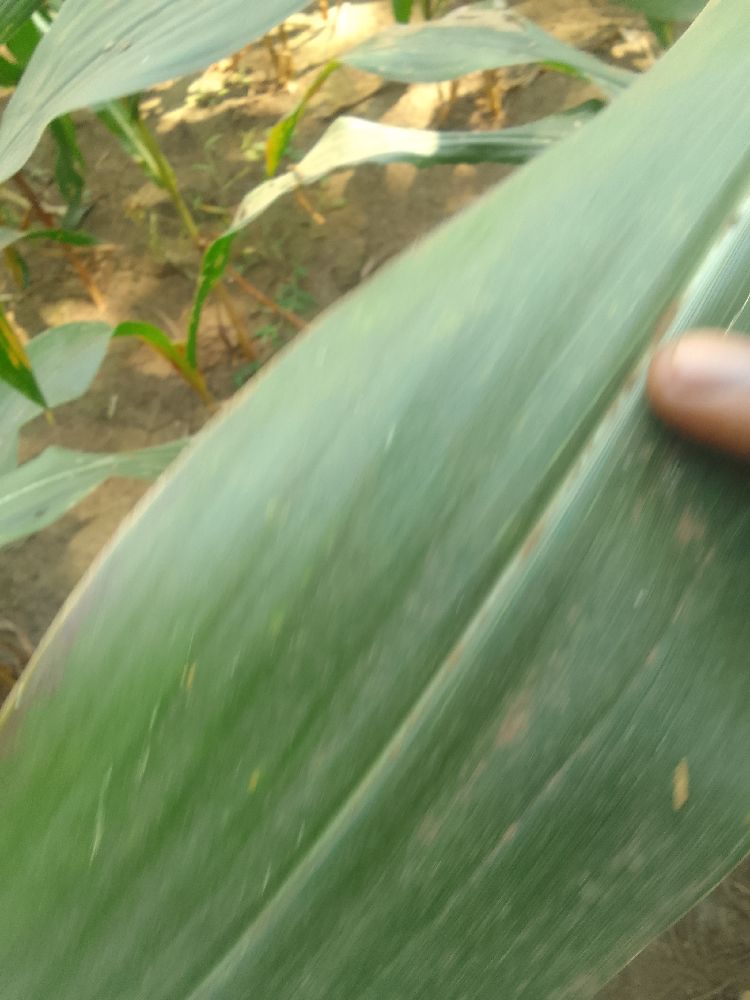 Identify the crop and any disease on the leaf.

maize, healthy
